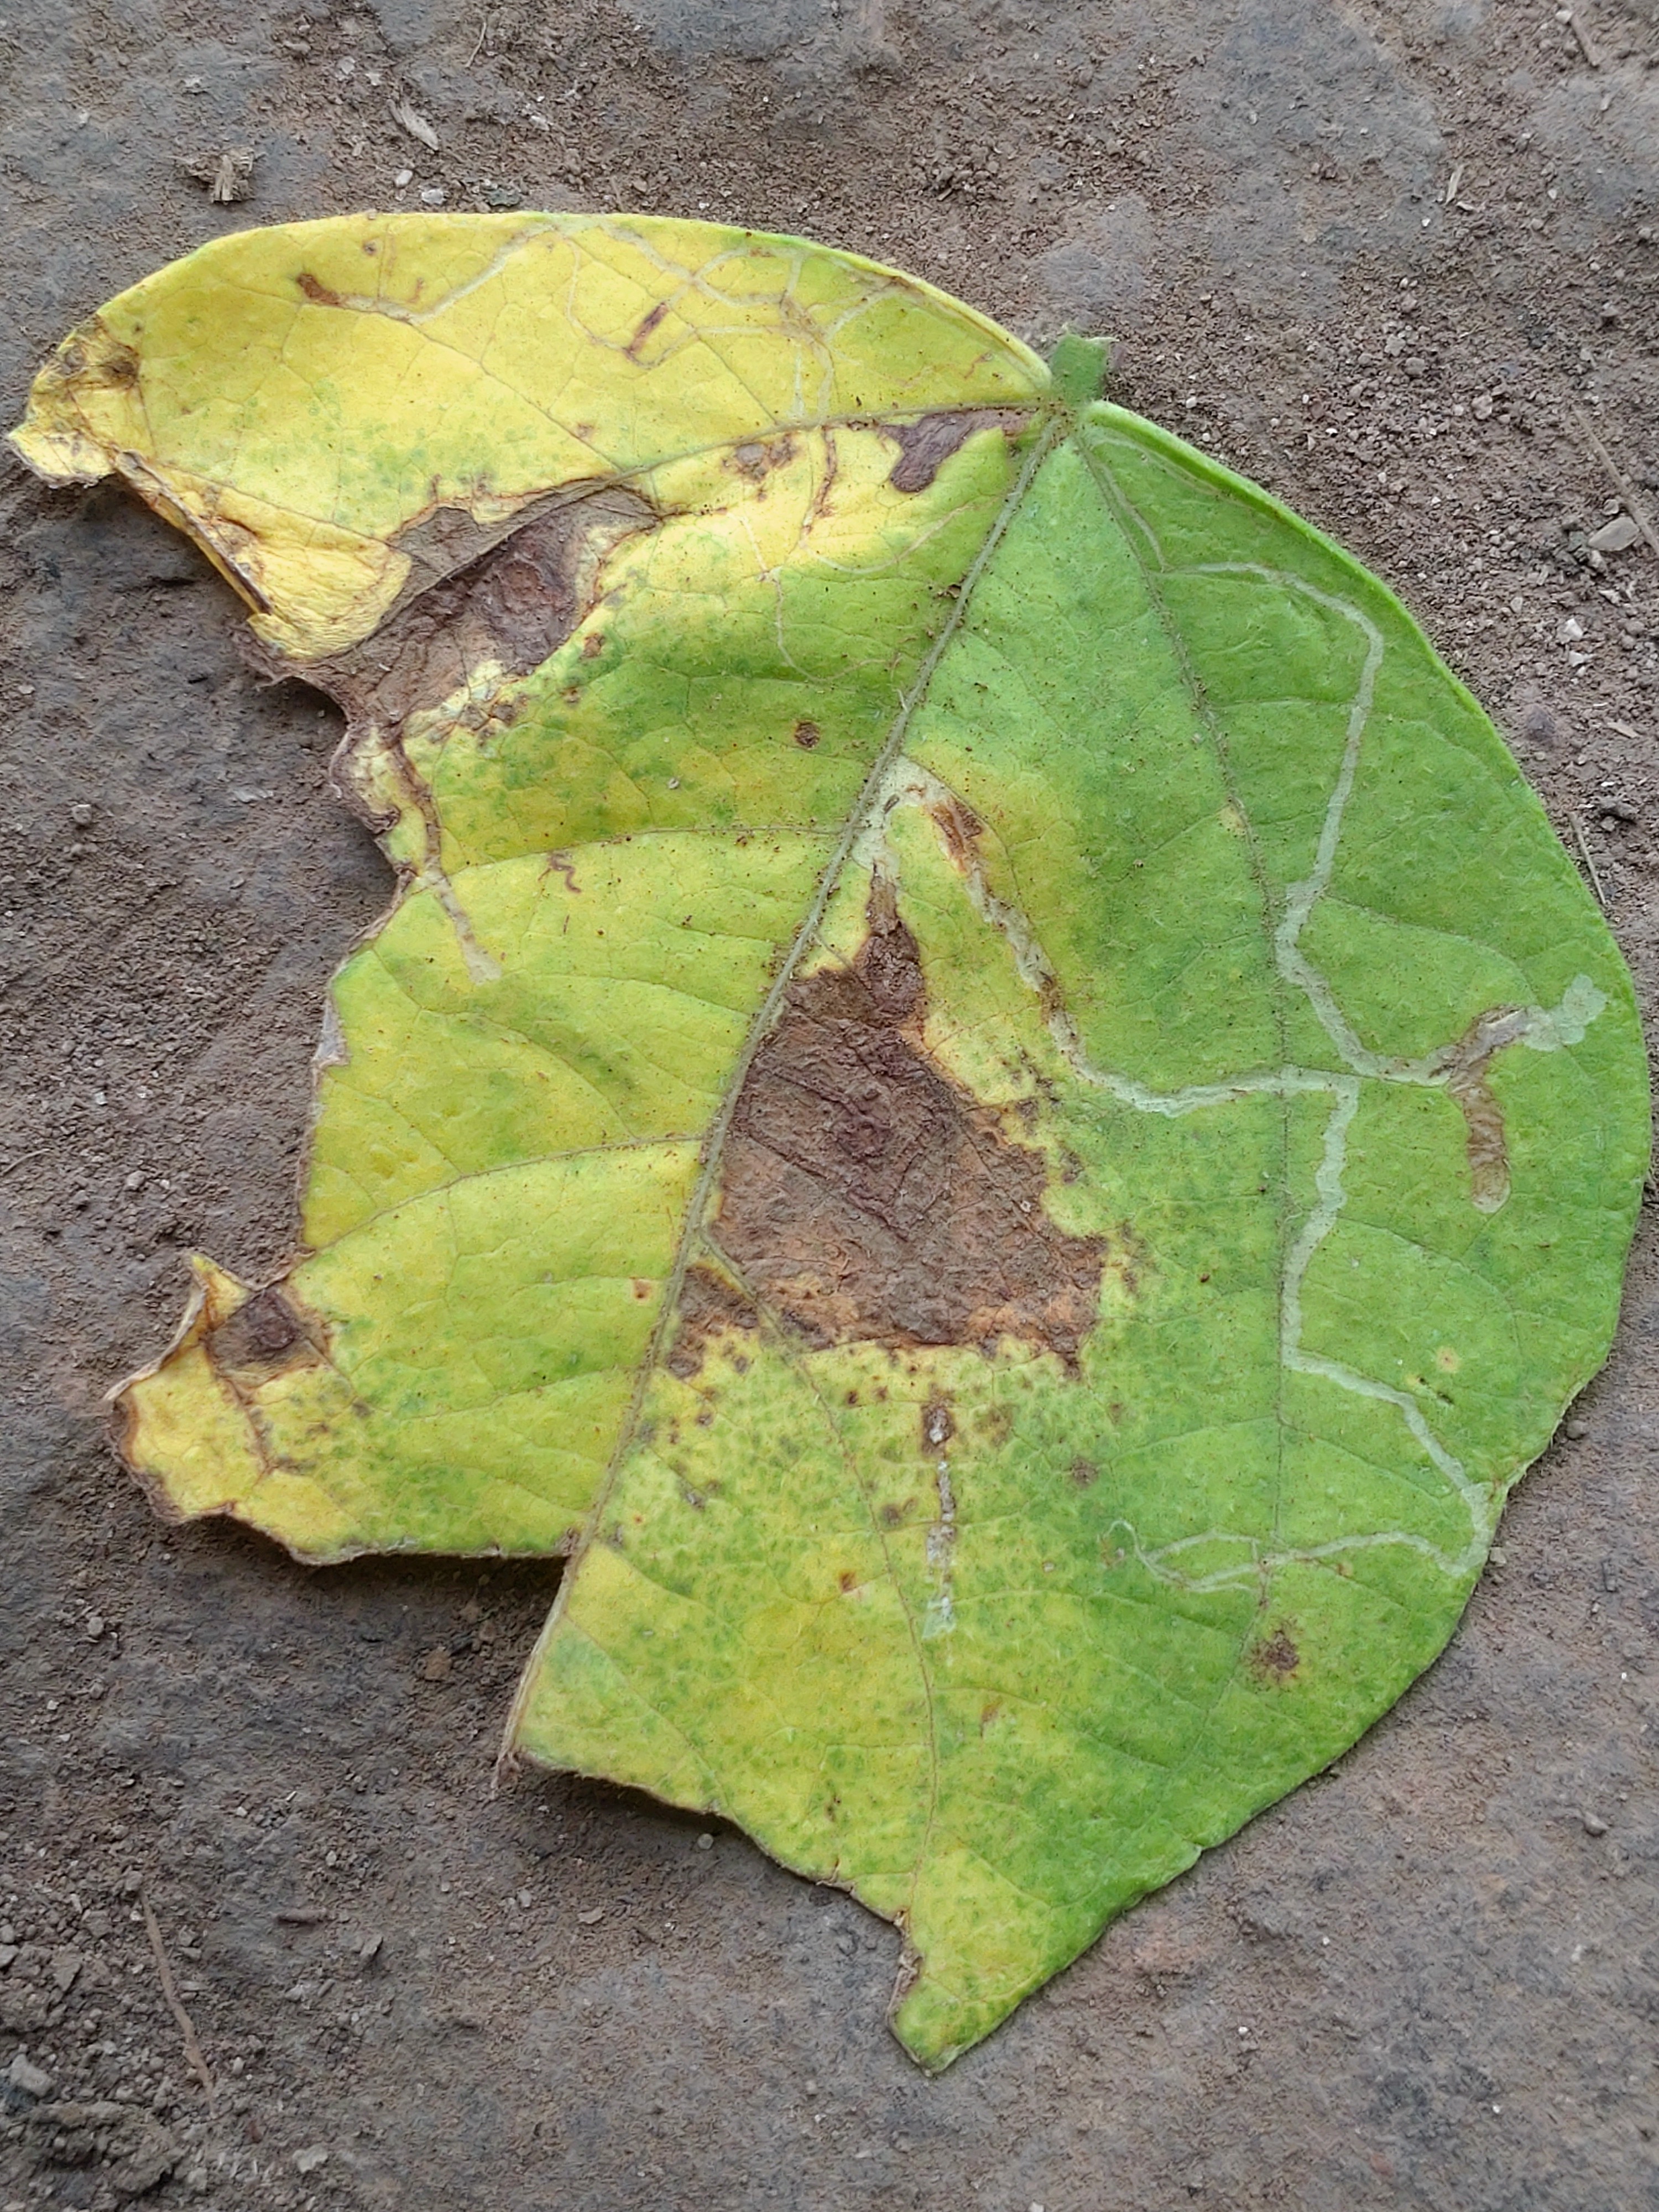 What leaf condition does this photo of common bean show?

anthracnose
